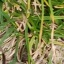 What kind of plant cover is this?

grass
